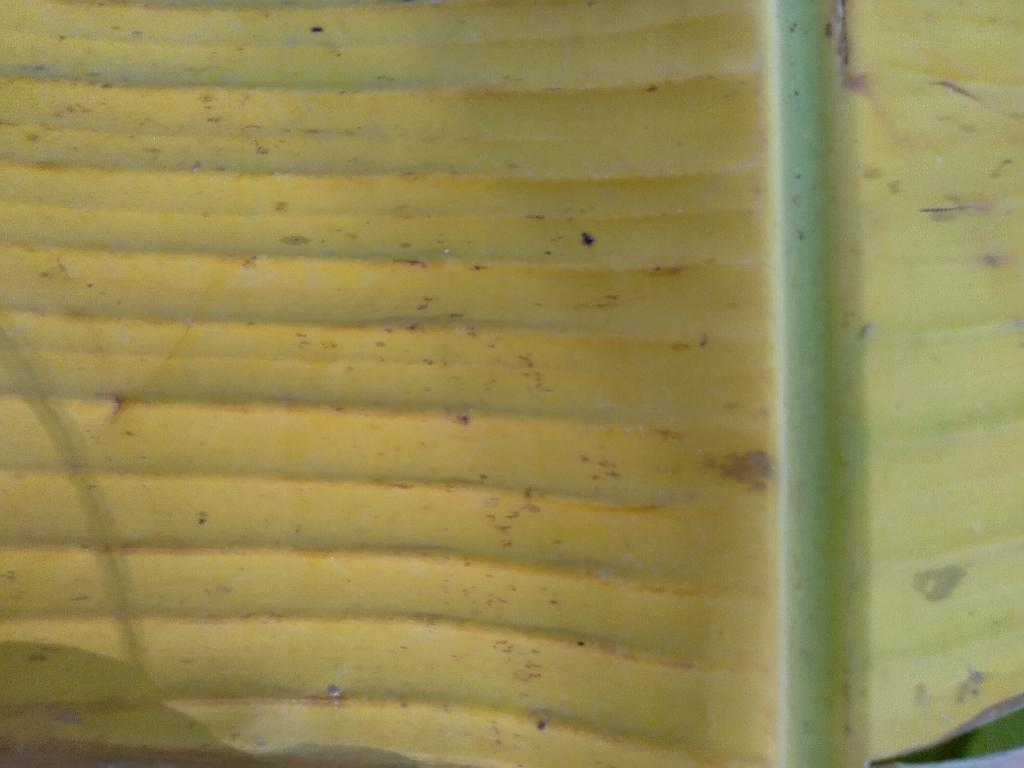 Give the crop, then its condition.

banana, fusarium wilt race 1
